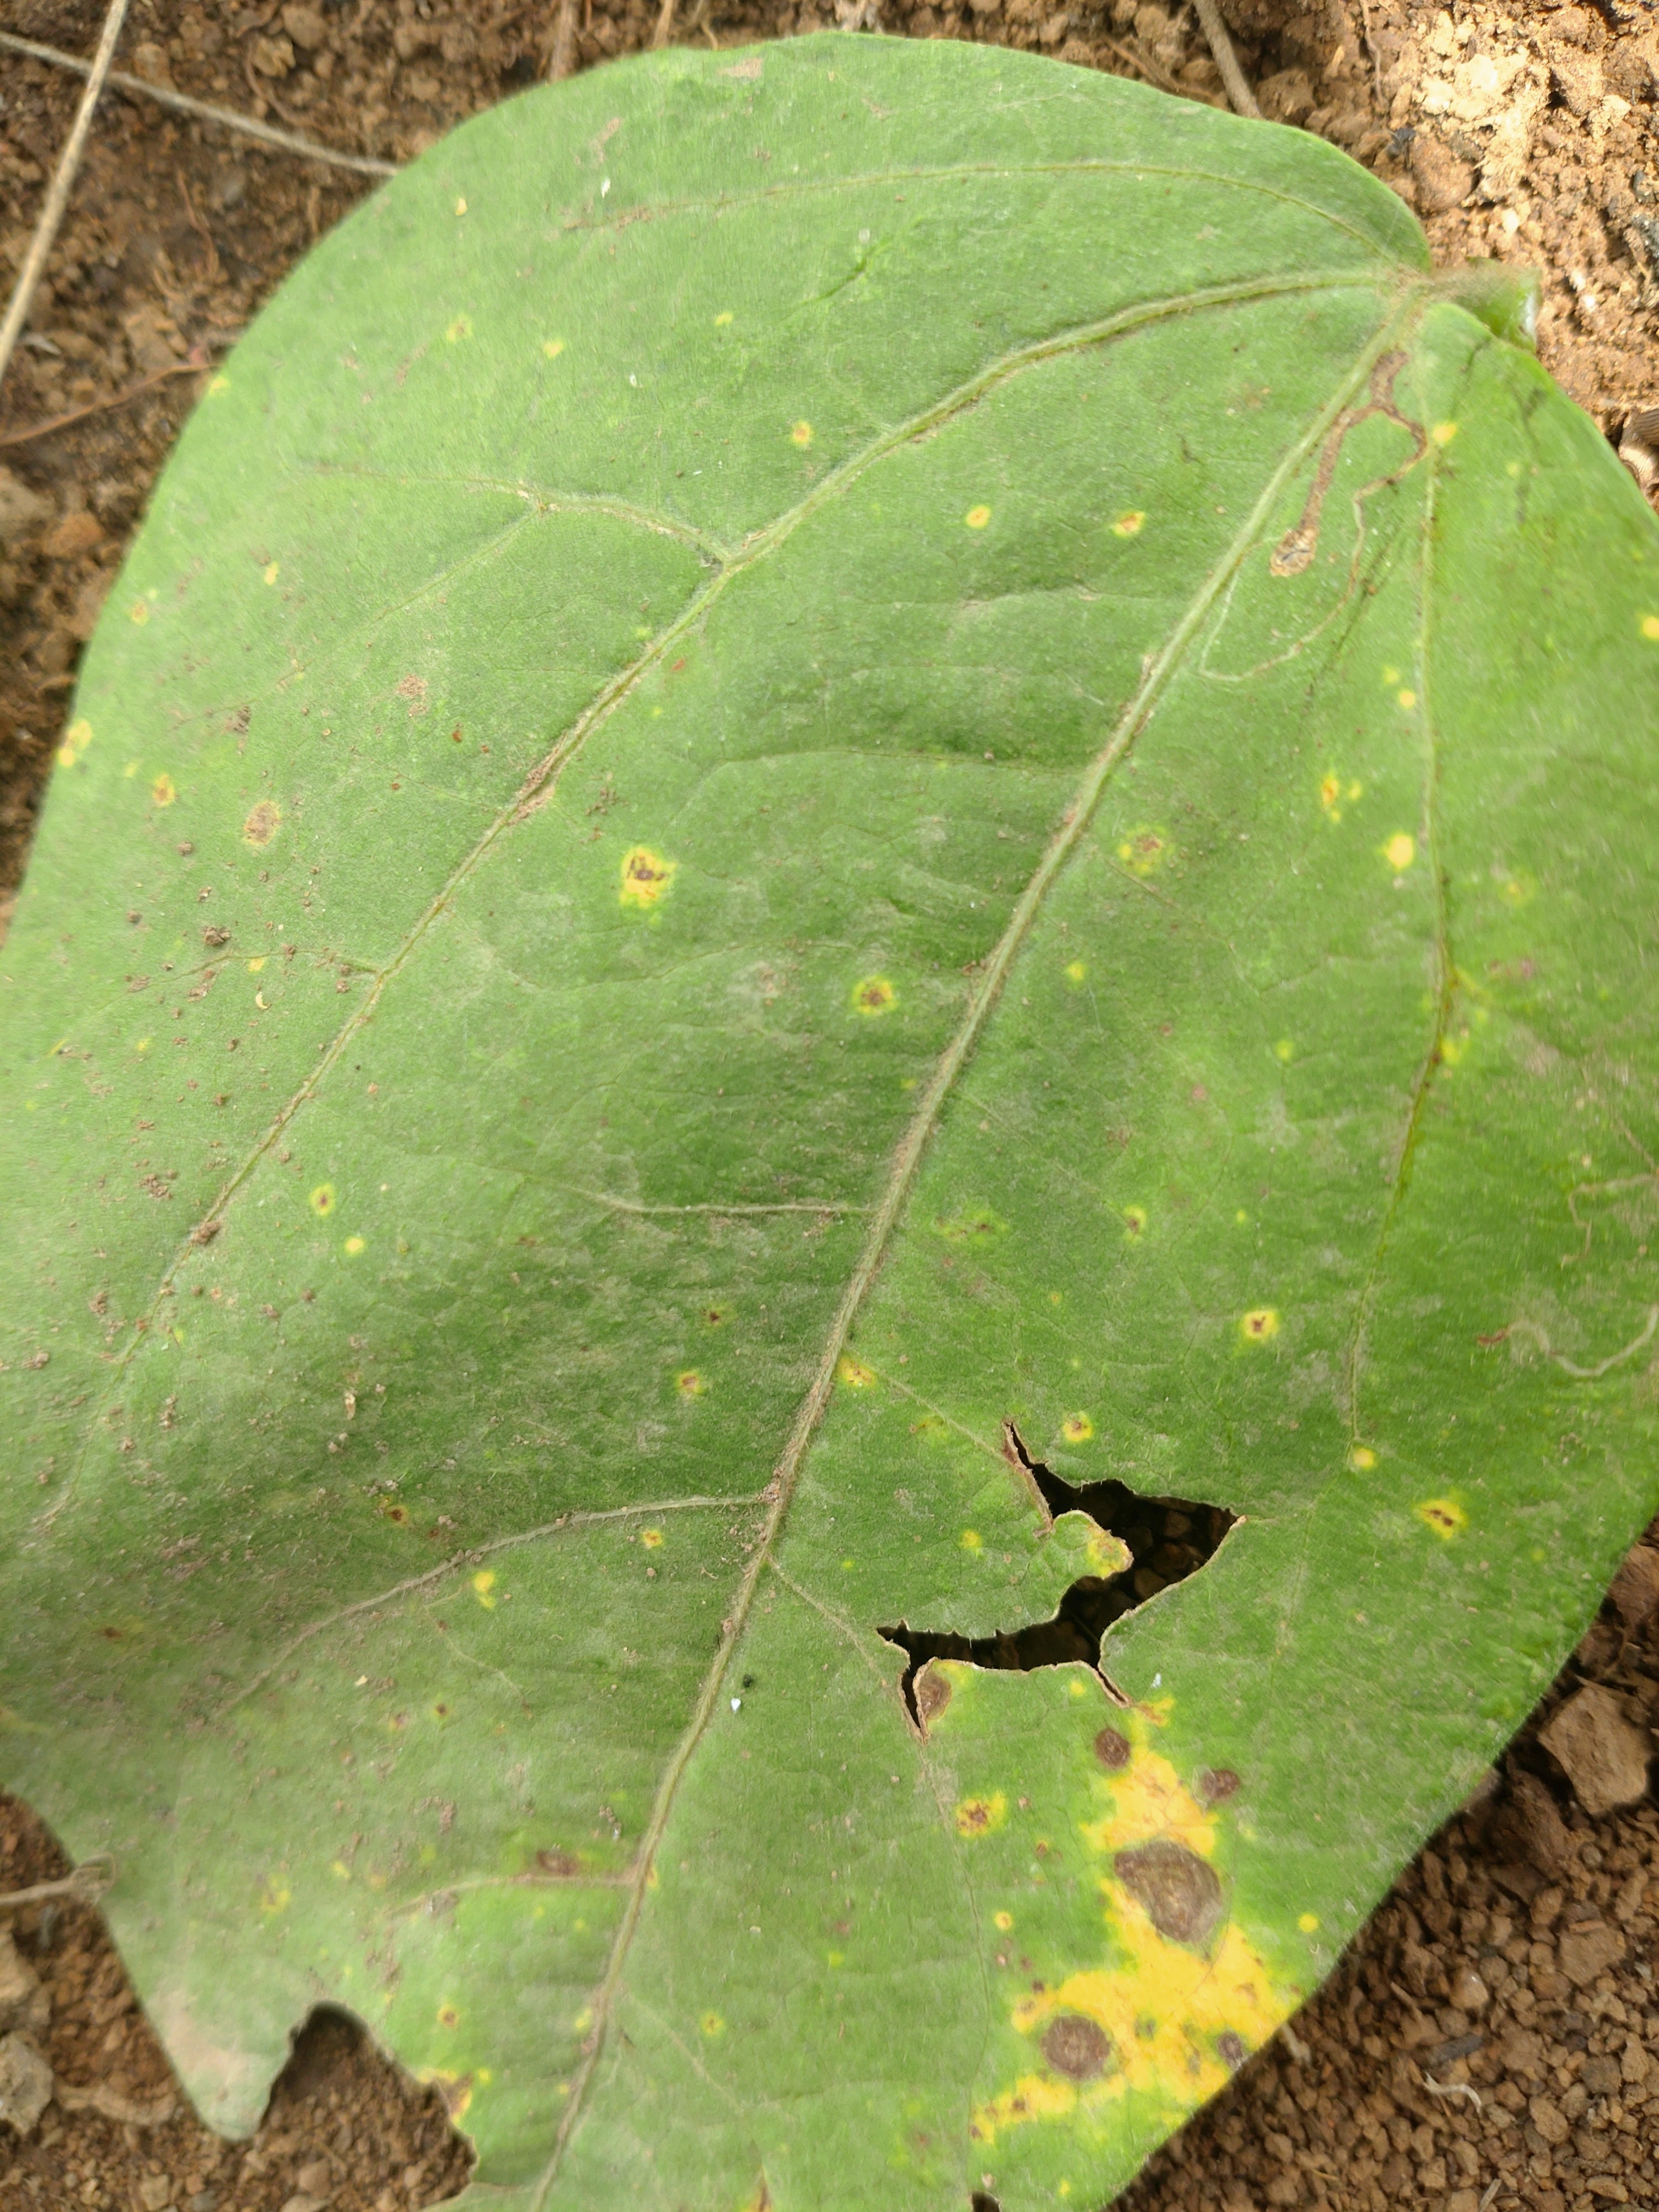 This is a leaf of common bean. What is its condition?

rust
